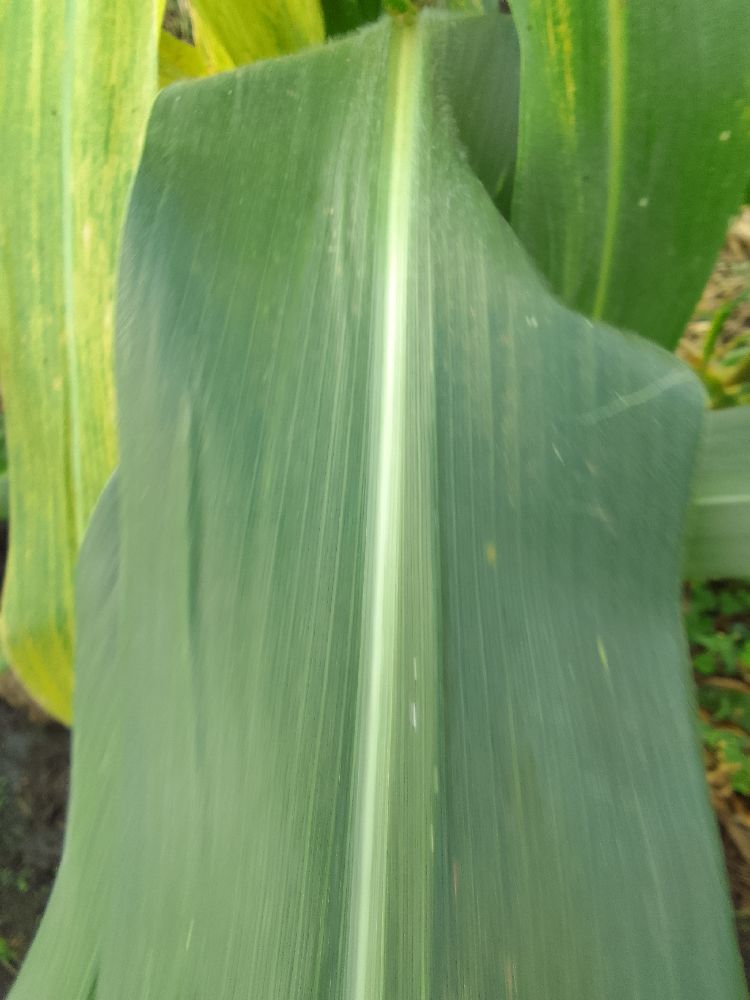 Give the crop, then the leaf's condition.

common bean, healthy
